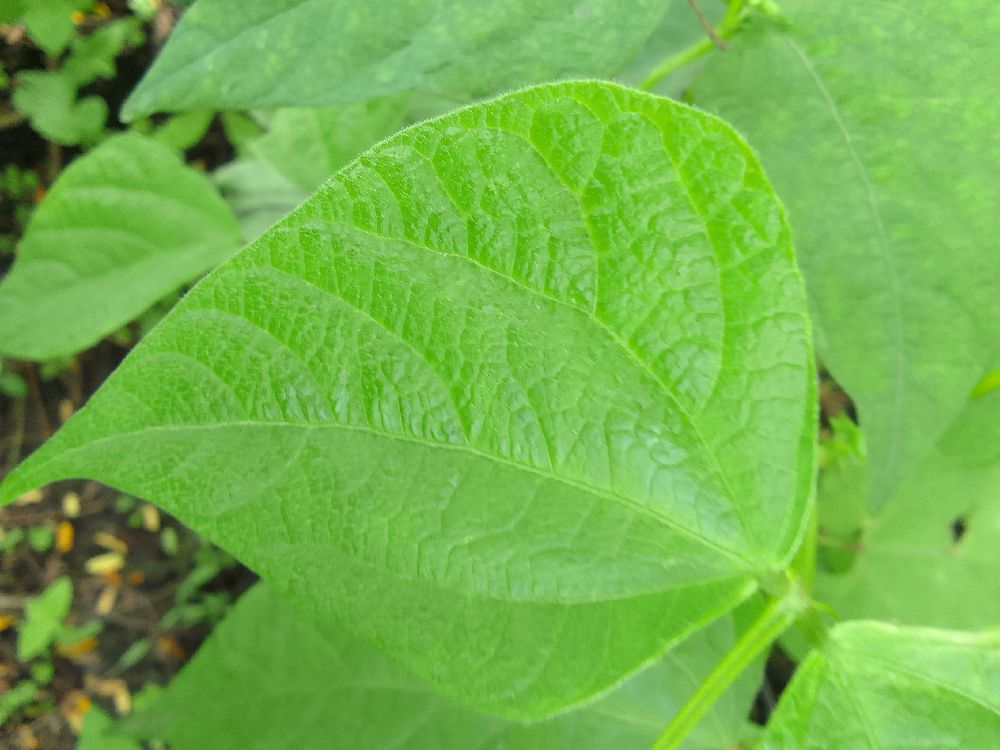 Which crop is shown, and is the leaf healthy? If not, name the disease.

common bean, healthy
